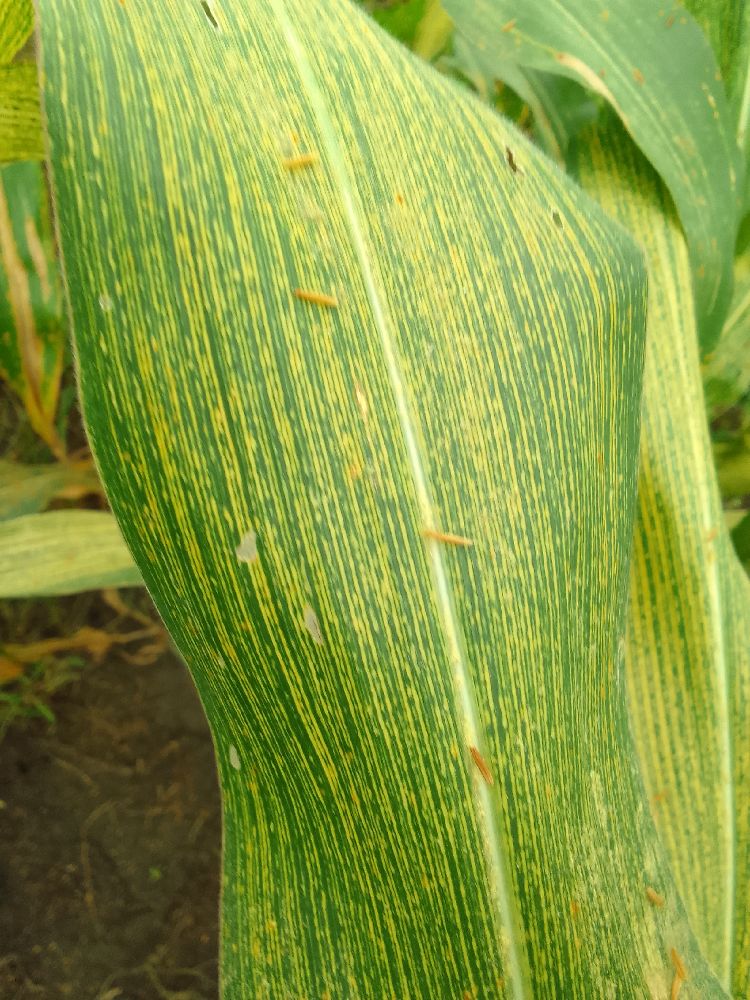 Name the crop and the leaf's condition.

maize, maize streak virus
